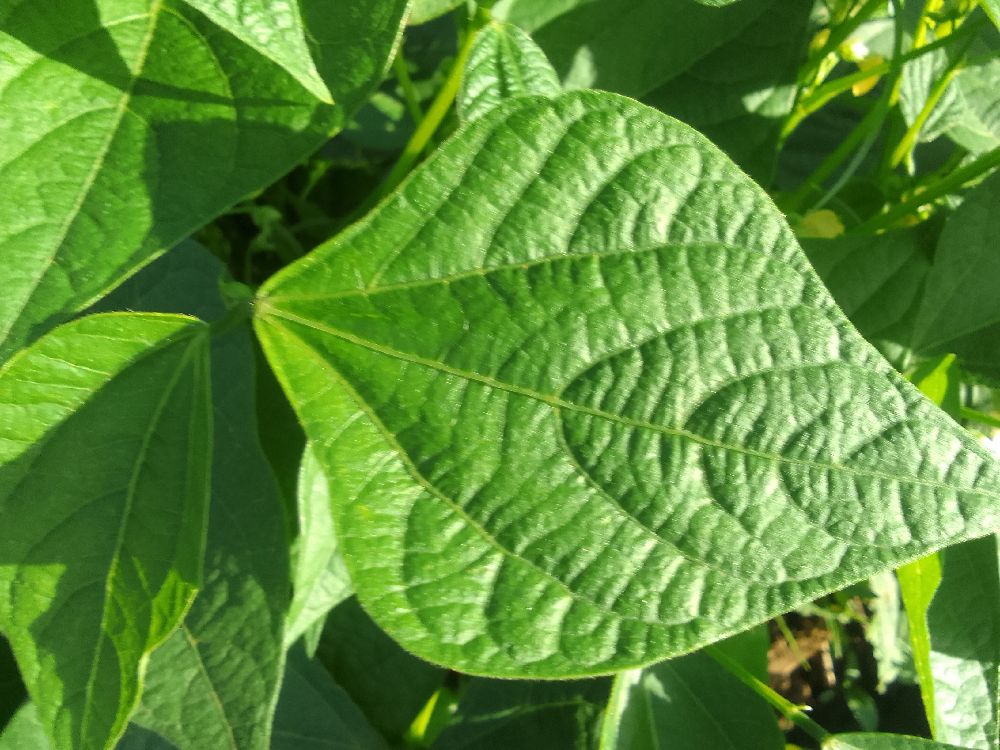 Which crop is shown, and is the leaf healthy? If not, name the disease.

common bean, healthy
